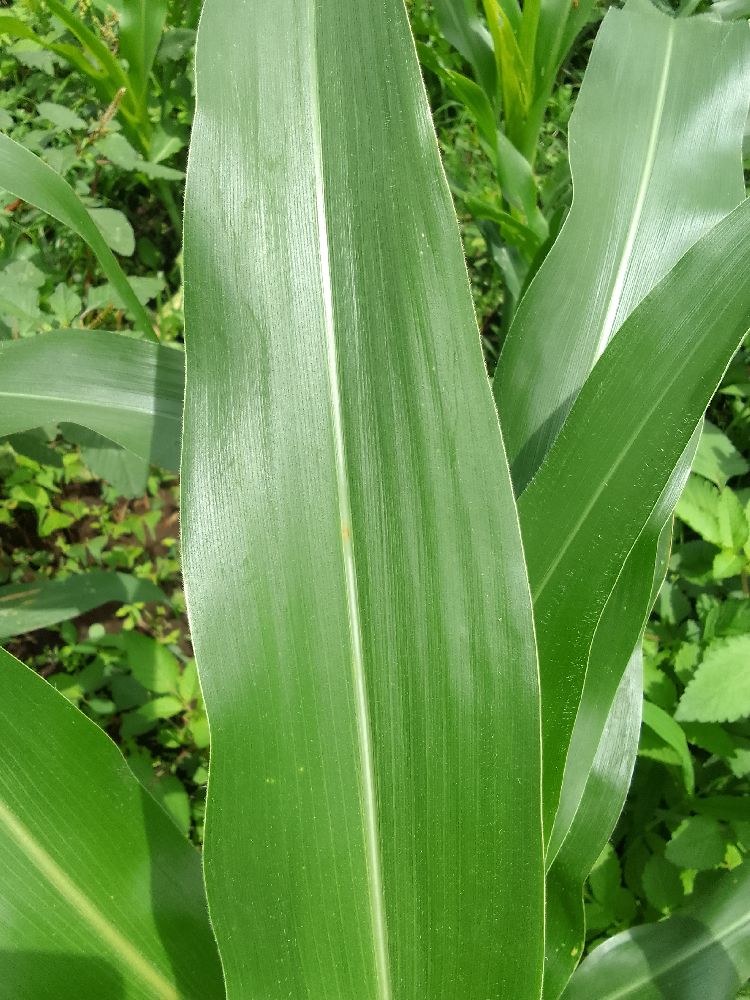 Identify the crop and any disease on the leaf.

maize, healthy
